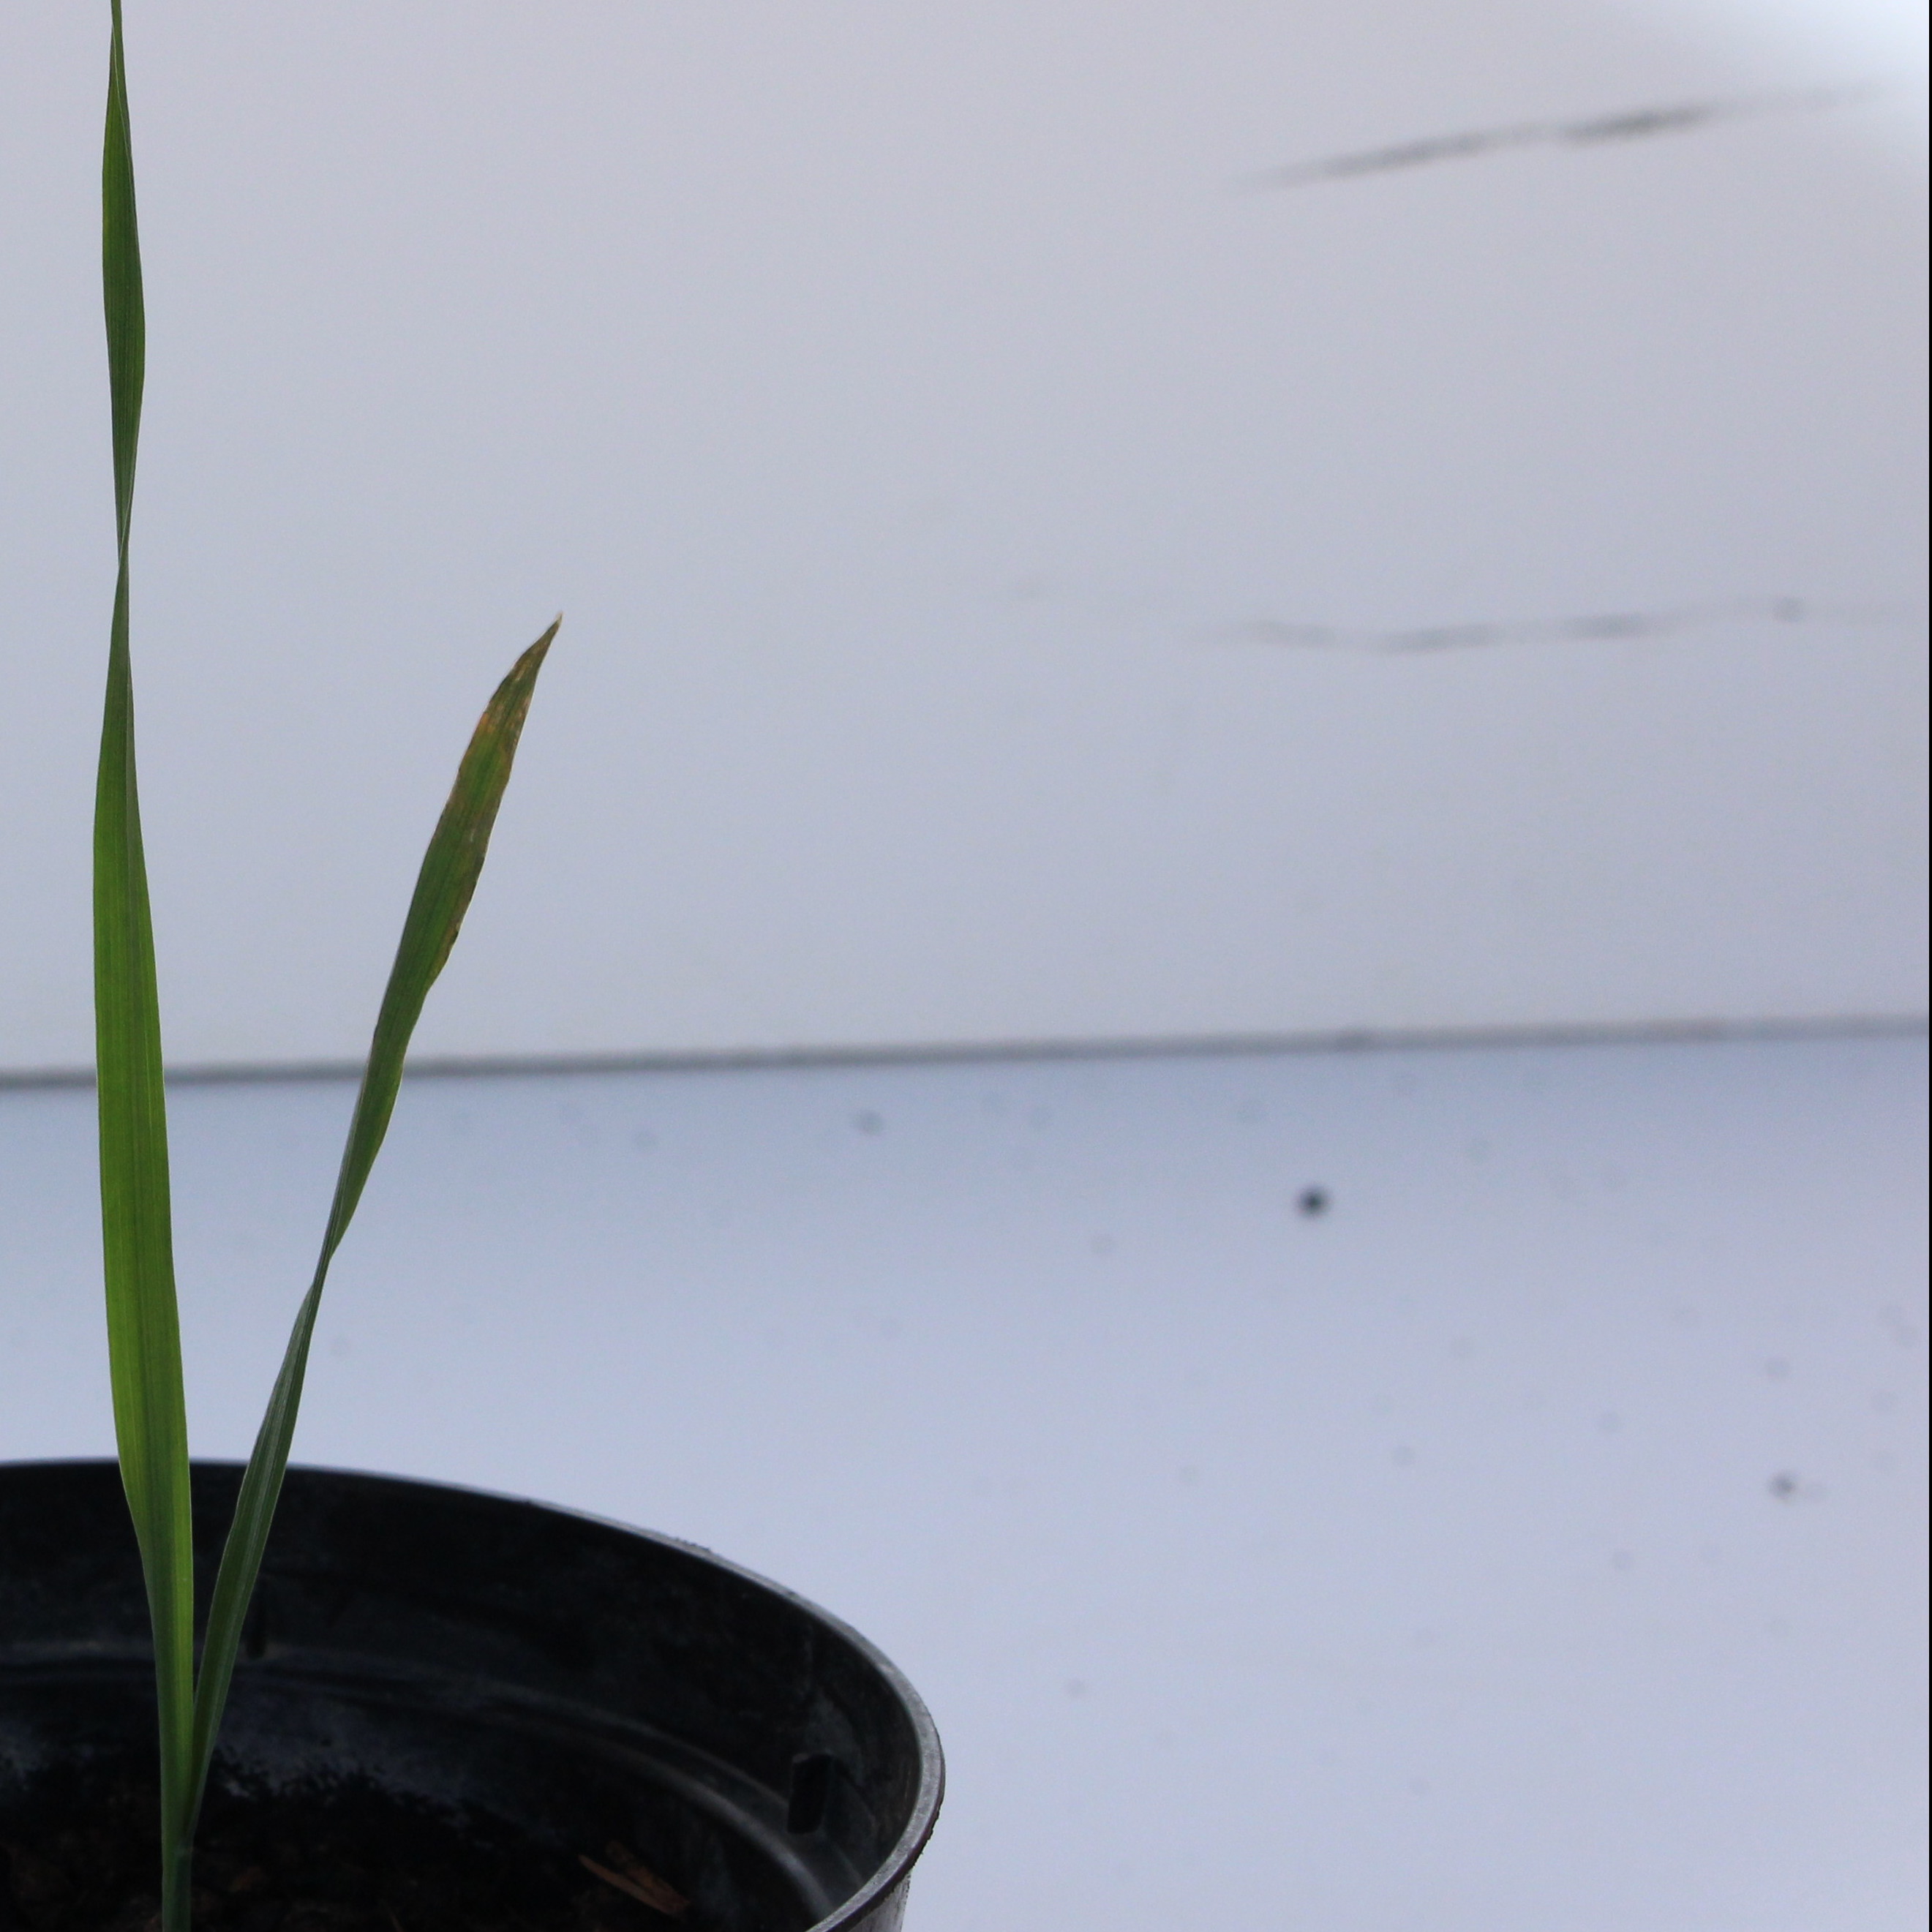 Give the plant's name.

Avena sterilis
